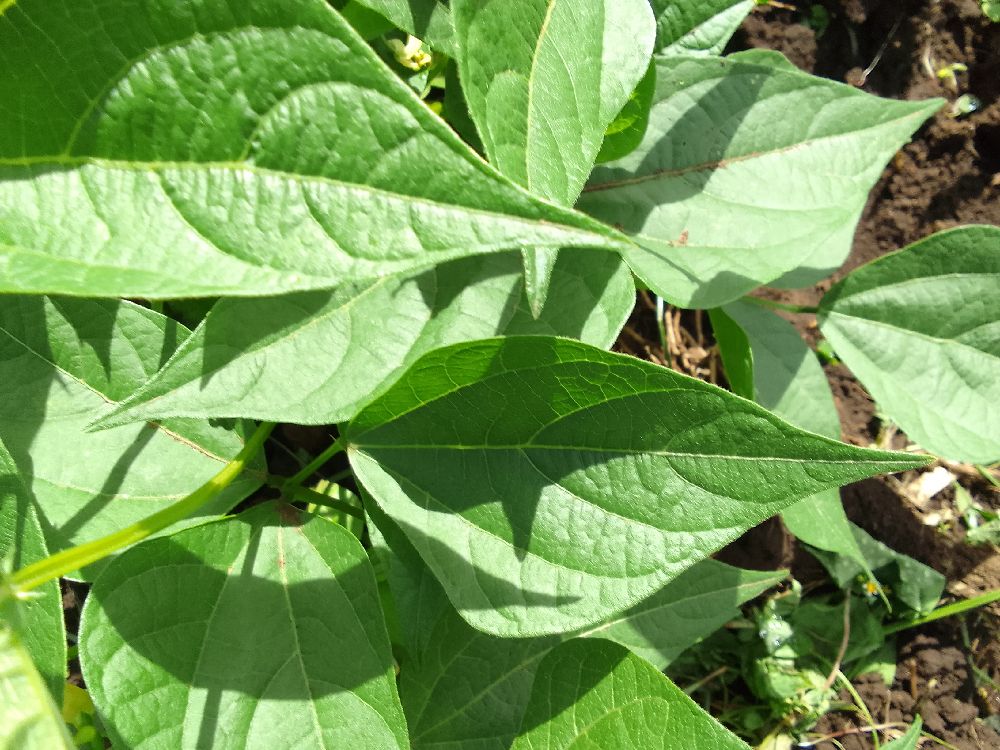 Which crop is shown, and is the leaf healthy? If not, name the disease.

common bean, healthy
